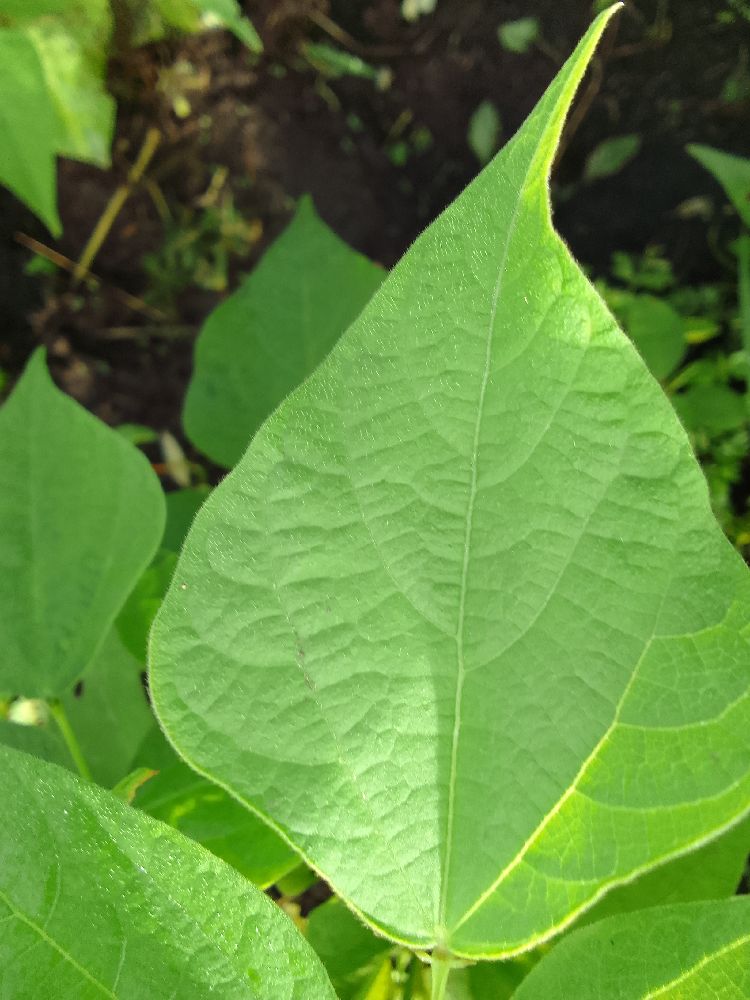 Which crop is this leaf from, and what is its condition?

common bean, healthy
